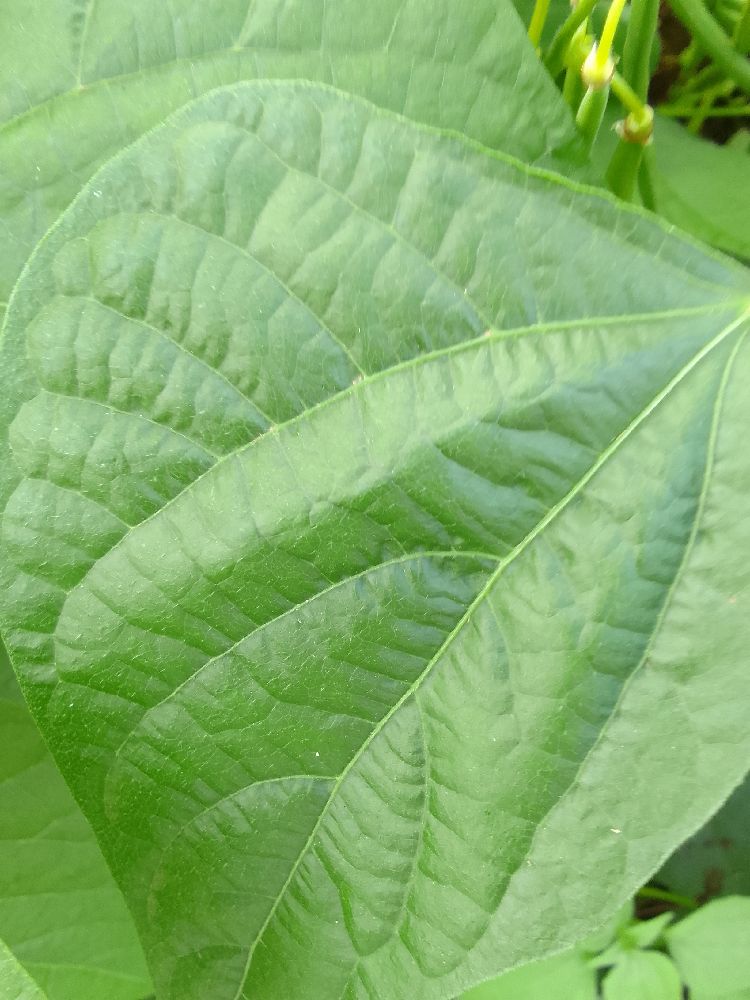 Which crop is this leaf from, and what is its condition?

common bean, healthy
